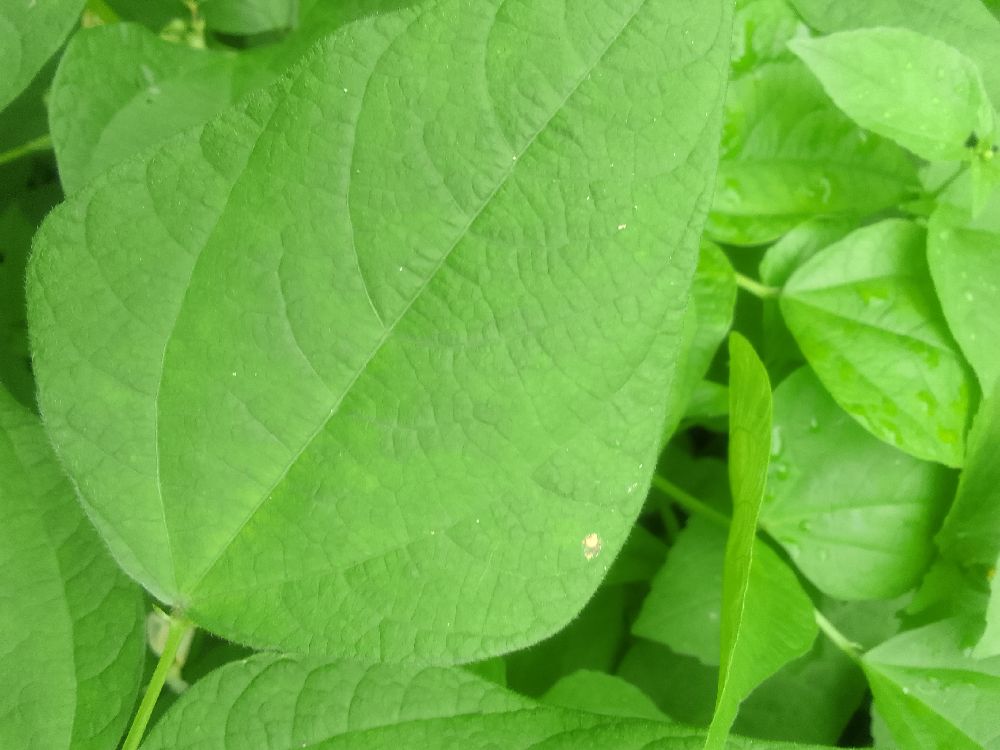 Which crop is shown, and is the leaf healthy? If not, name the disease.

common bean, healthy
